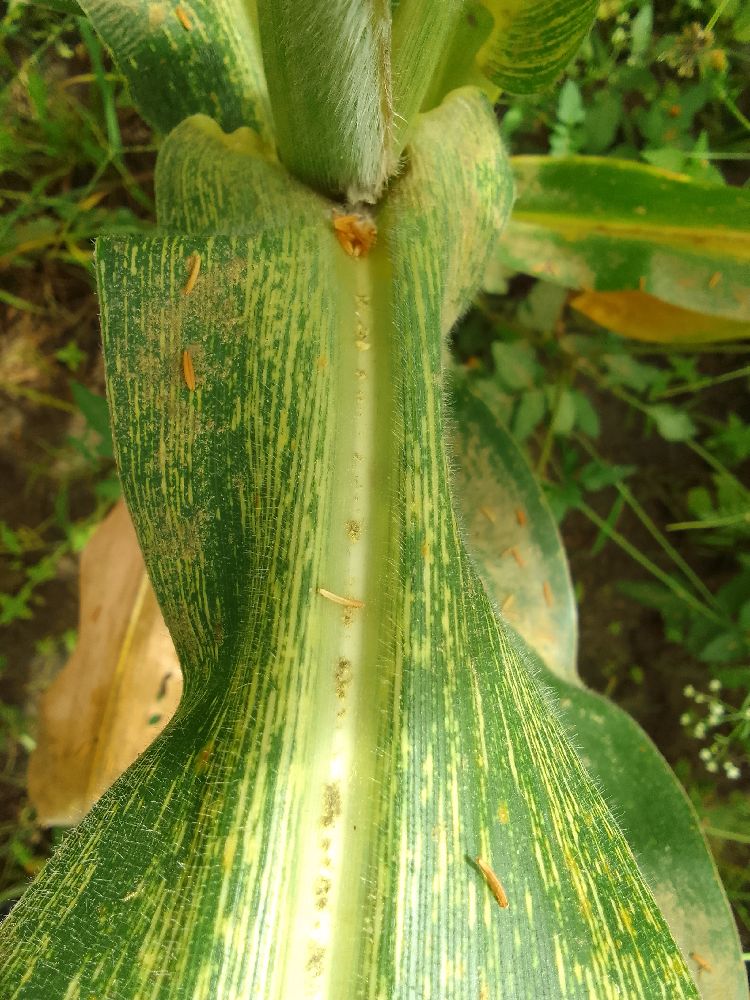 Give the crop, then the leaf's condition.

maize, maize streak virus
